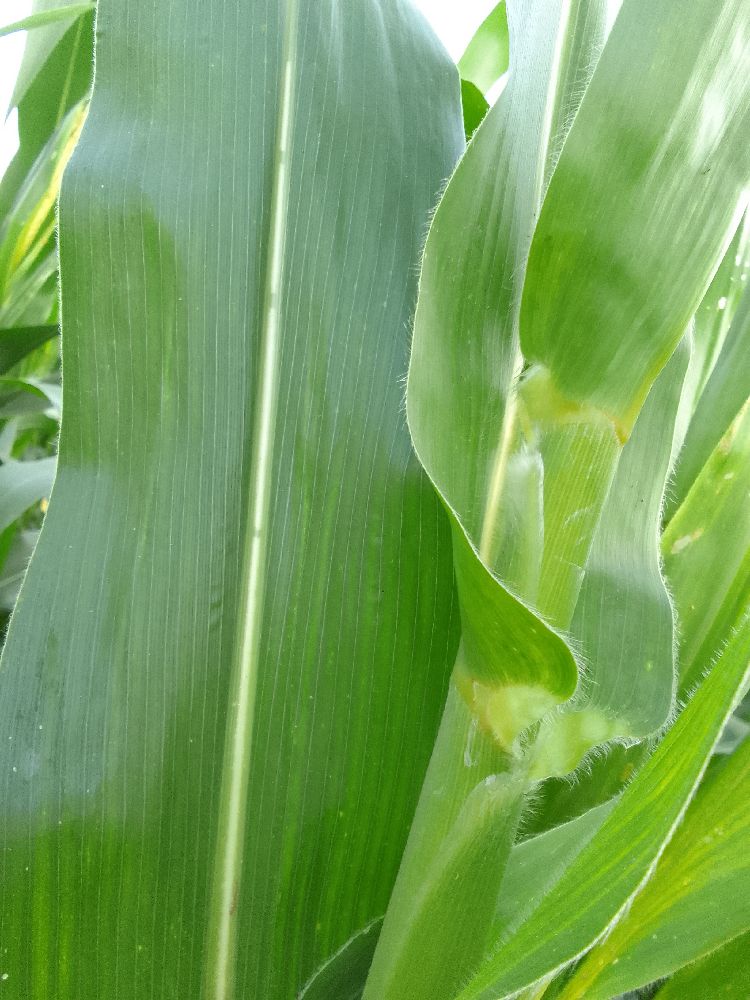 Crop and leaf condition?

maize, healthy
